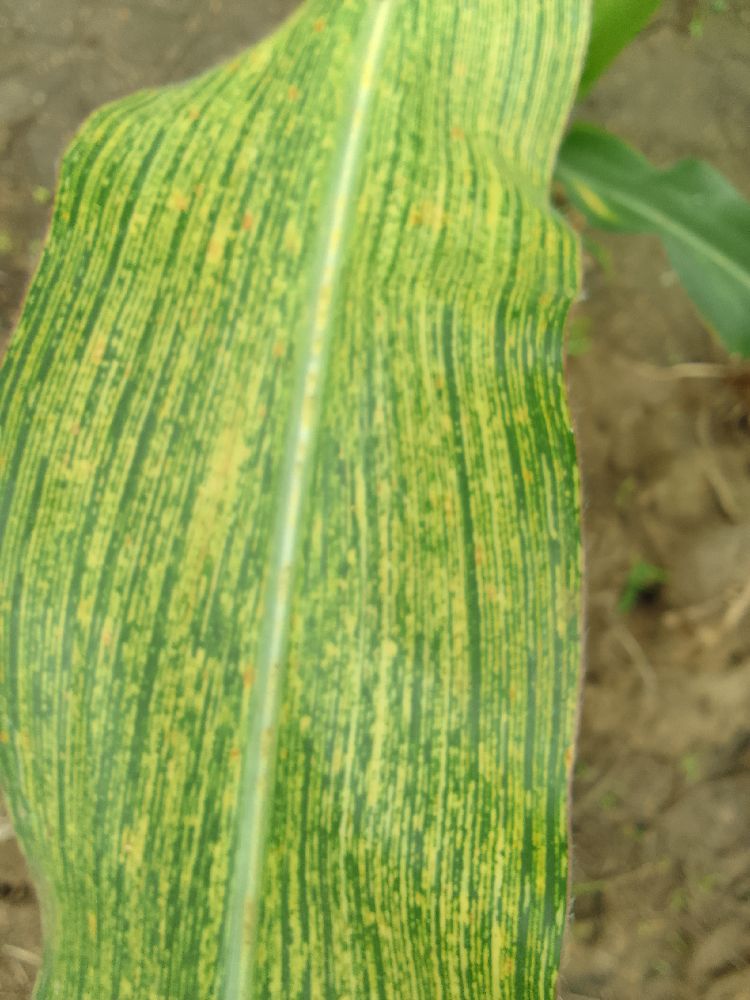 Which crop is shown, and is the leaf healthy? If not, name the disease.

maize, maize streak virus
